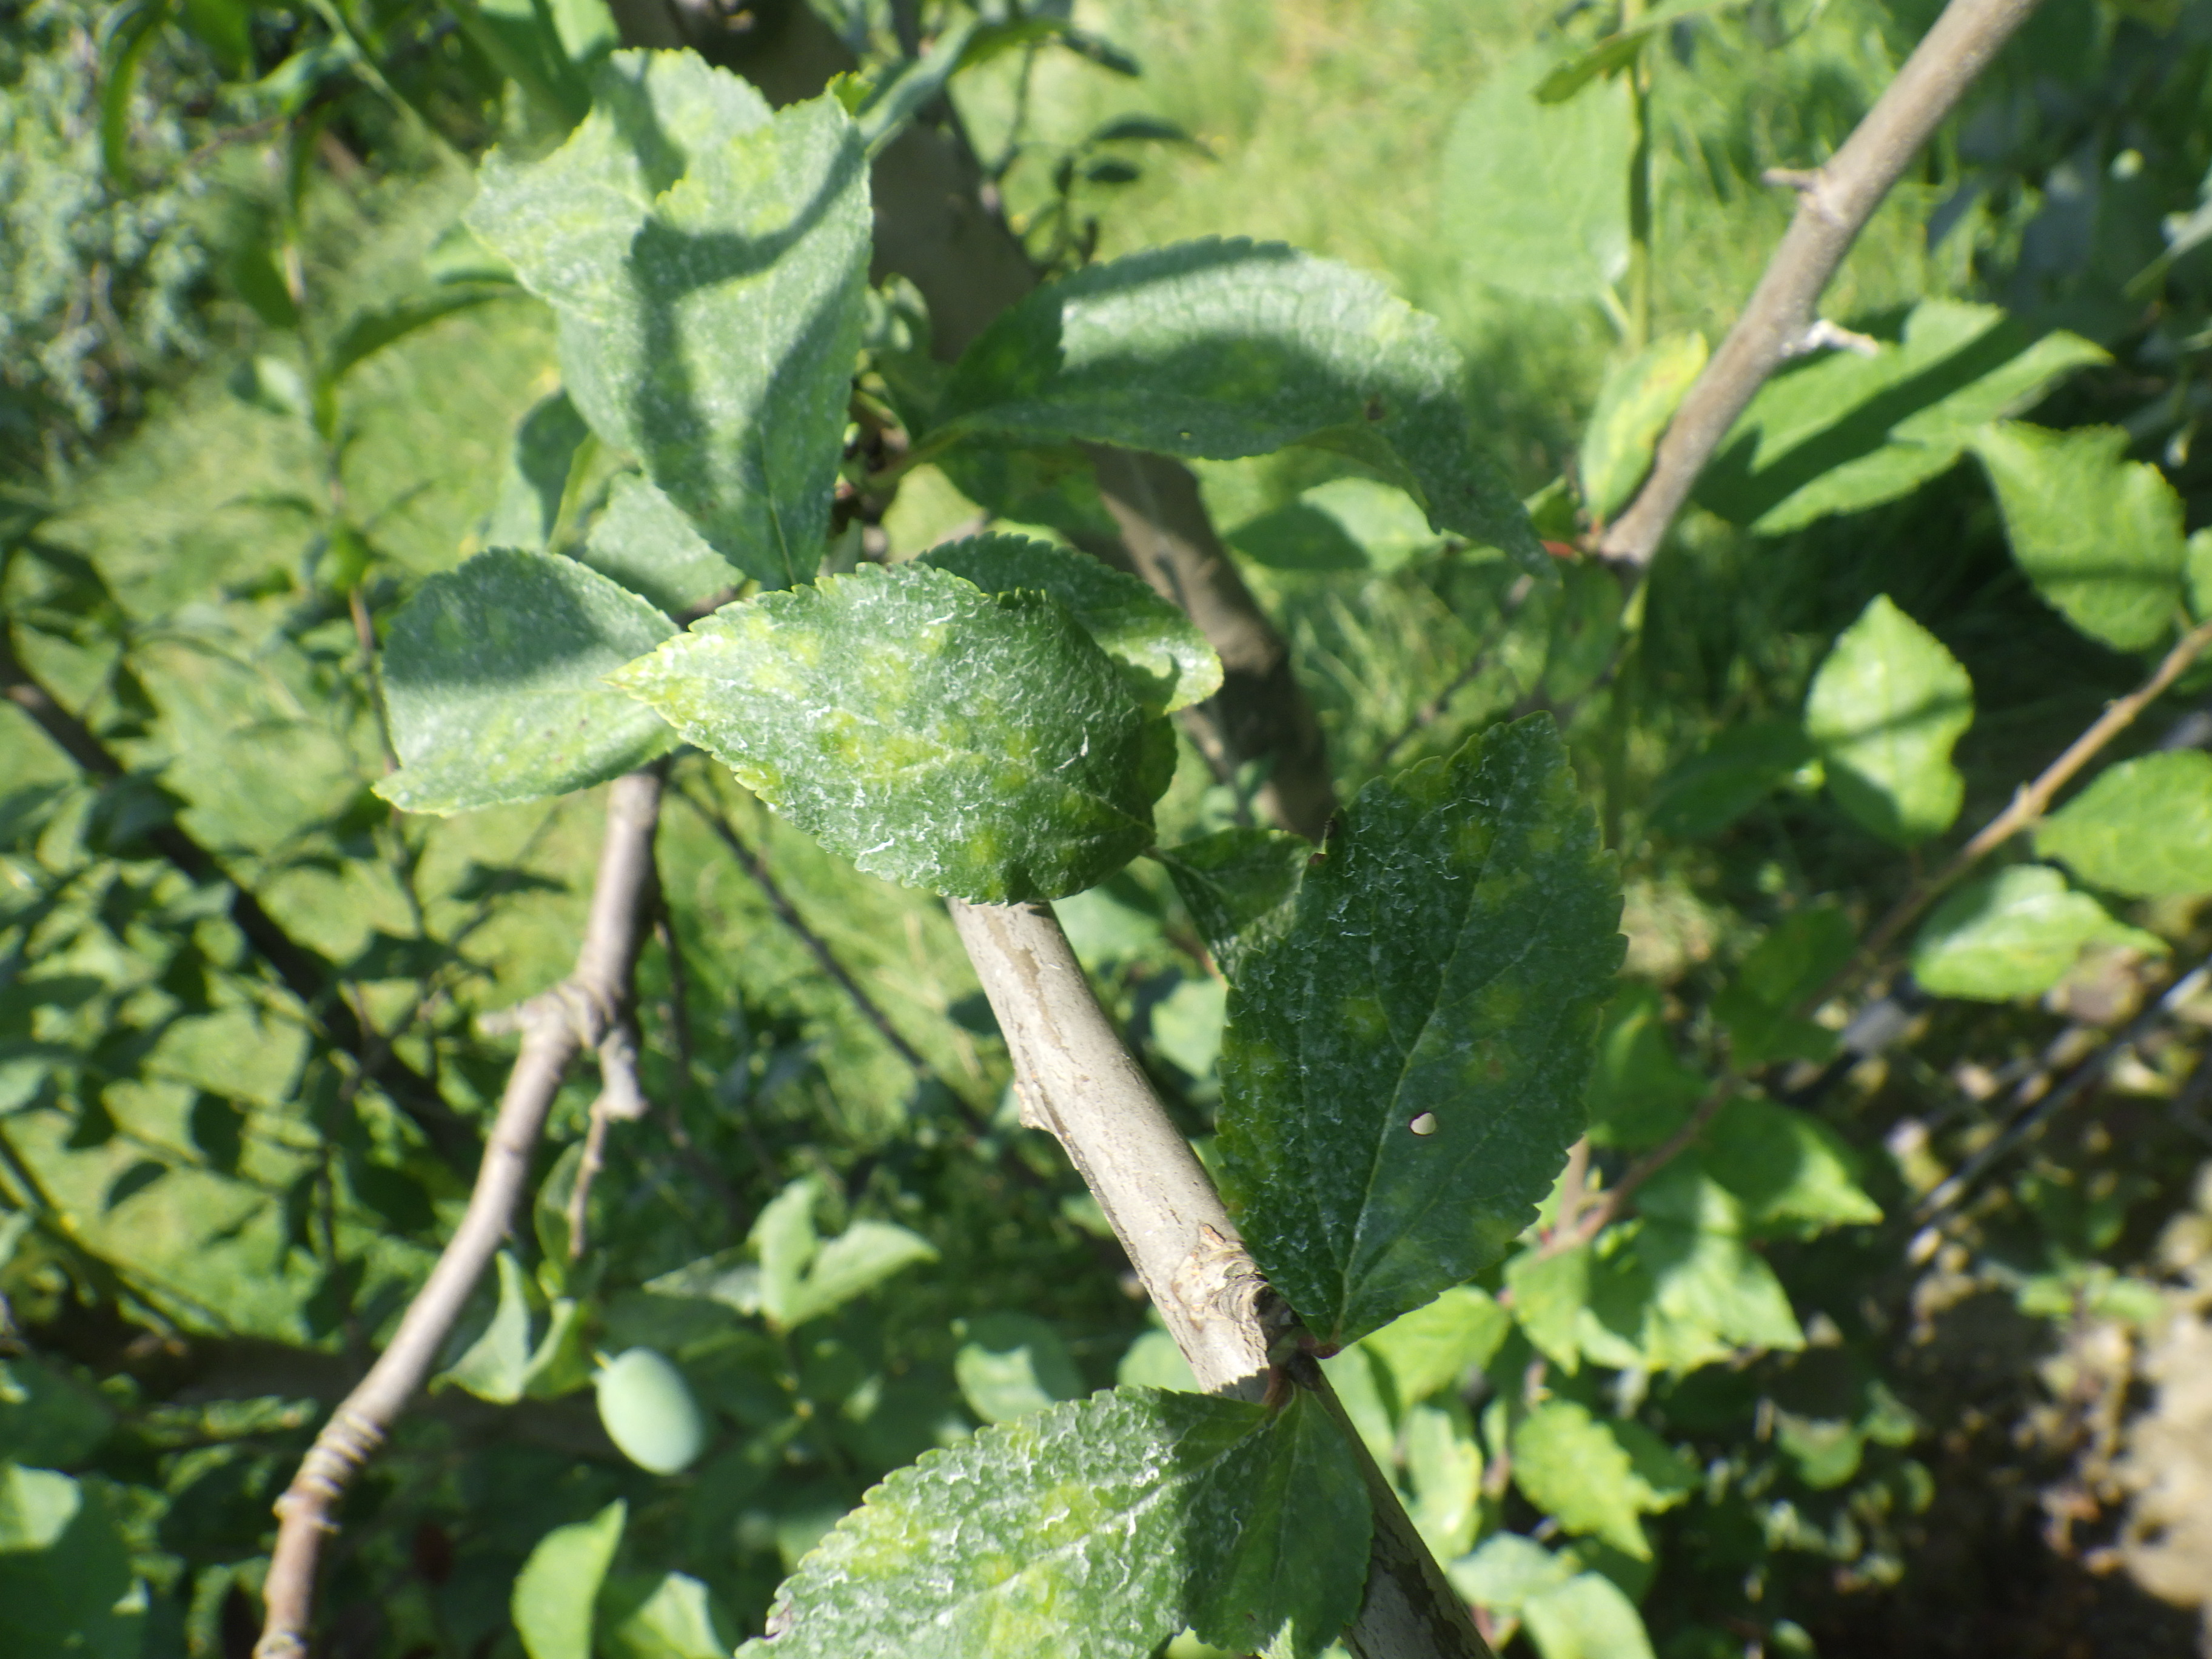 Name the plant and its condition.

plum, sharka, shot hole disease
